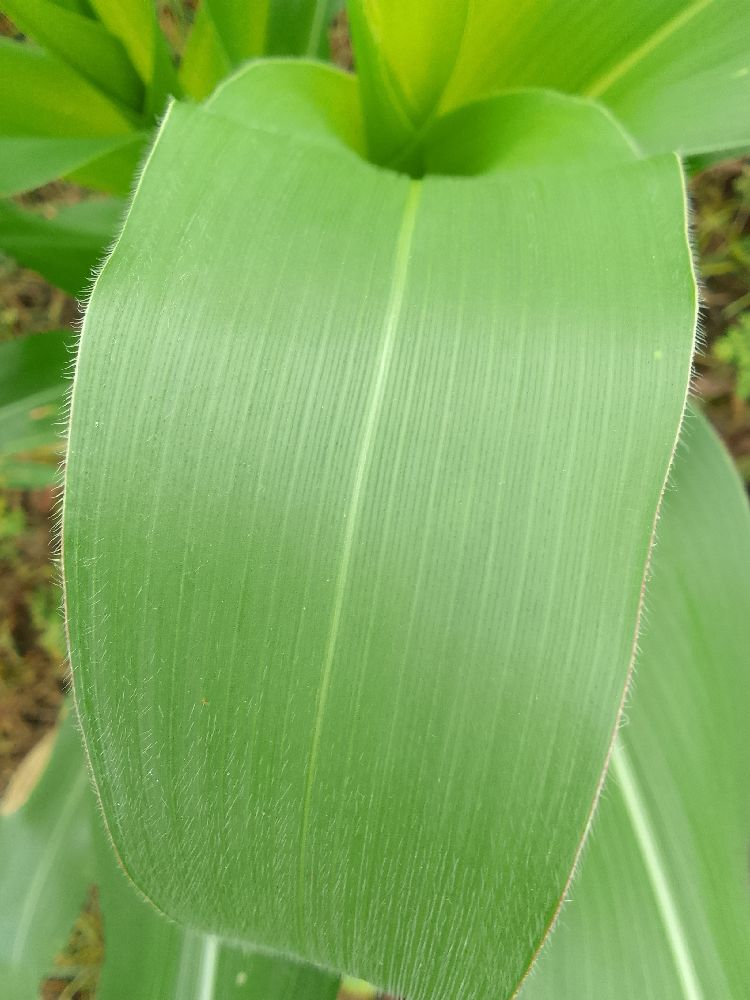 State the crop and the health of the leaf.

maize, healthy
